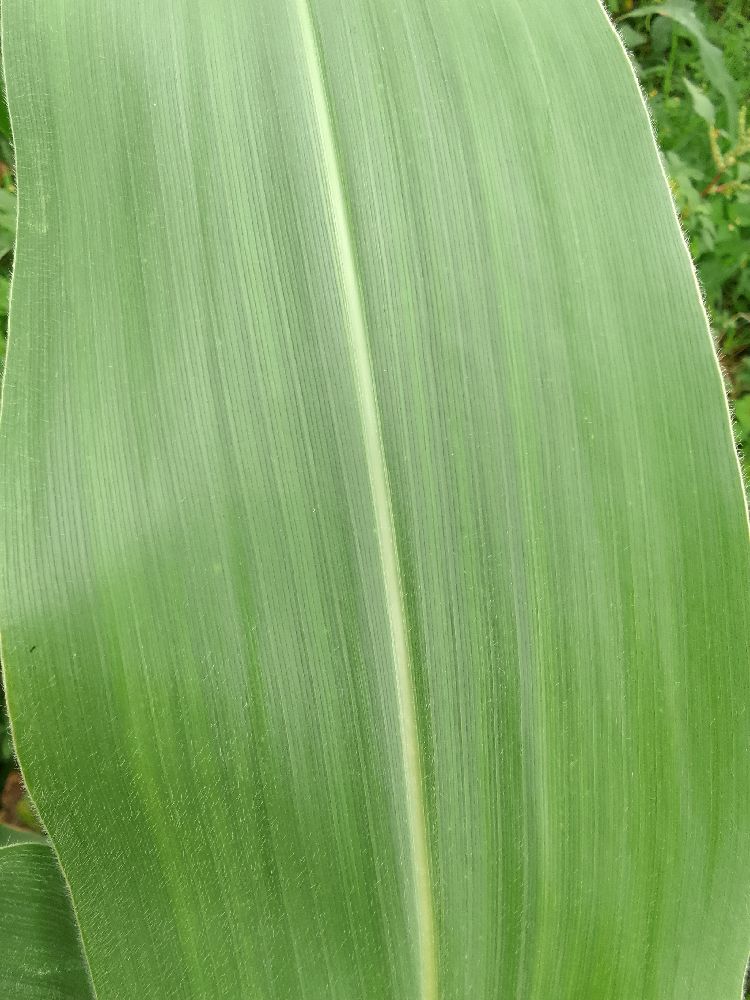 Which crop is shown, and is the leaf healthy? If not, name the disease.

maize, healthy
